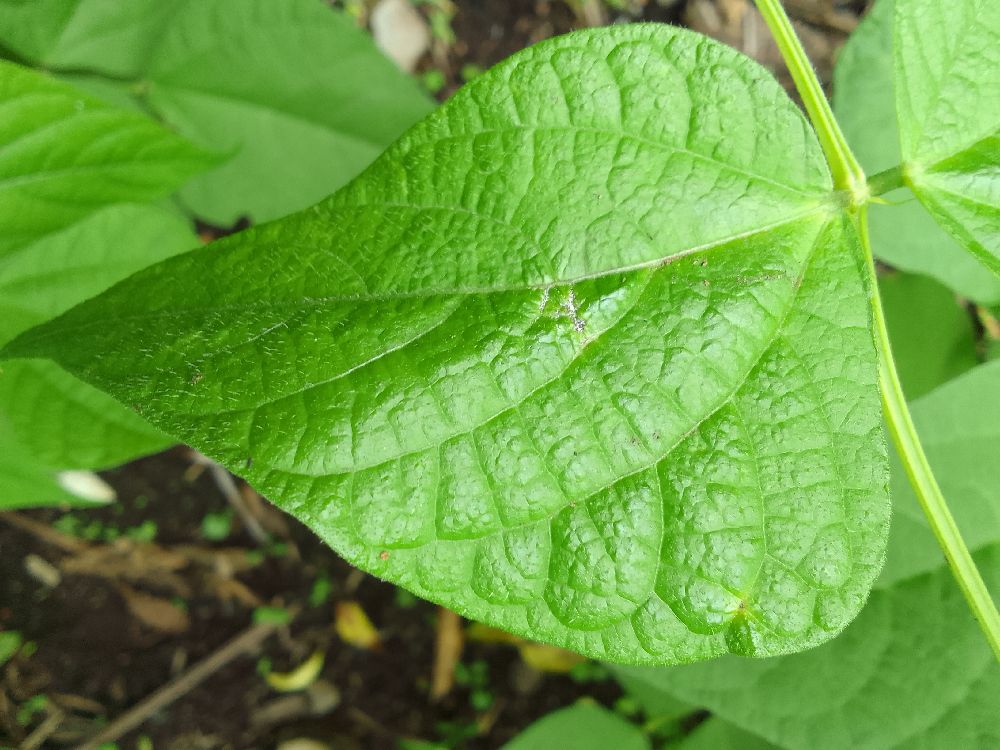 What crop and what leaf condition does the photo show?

common bean, healthy
